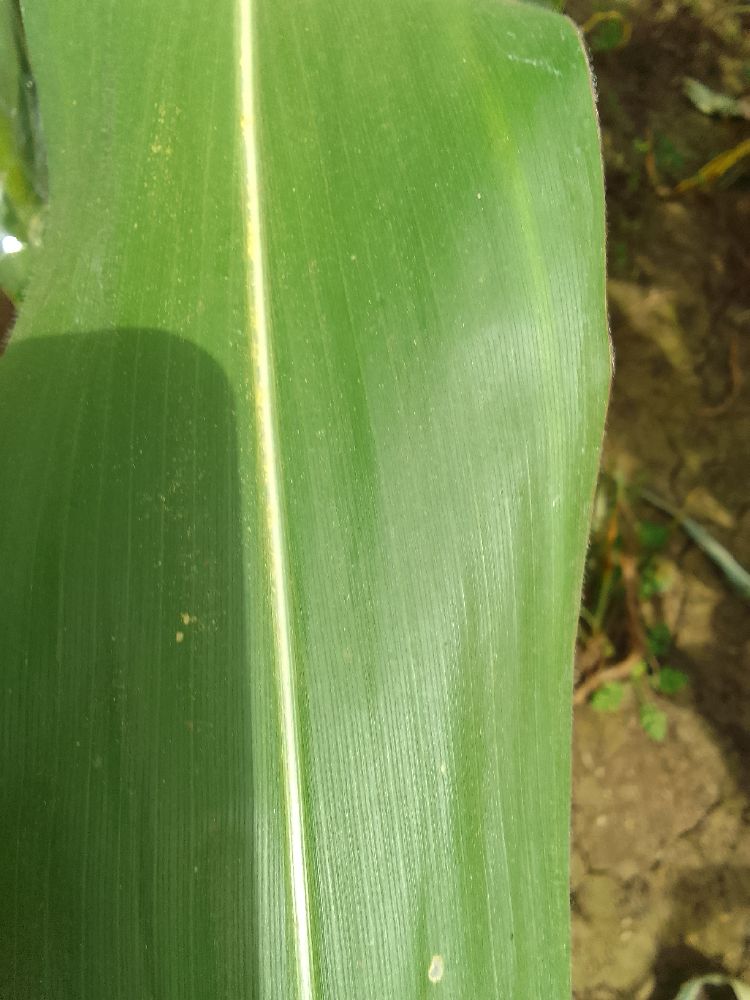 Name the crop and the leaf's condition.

maize, healthy
